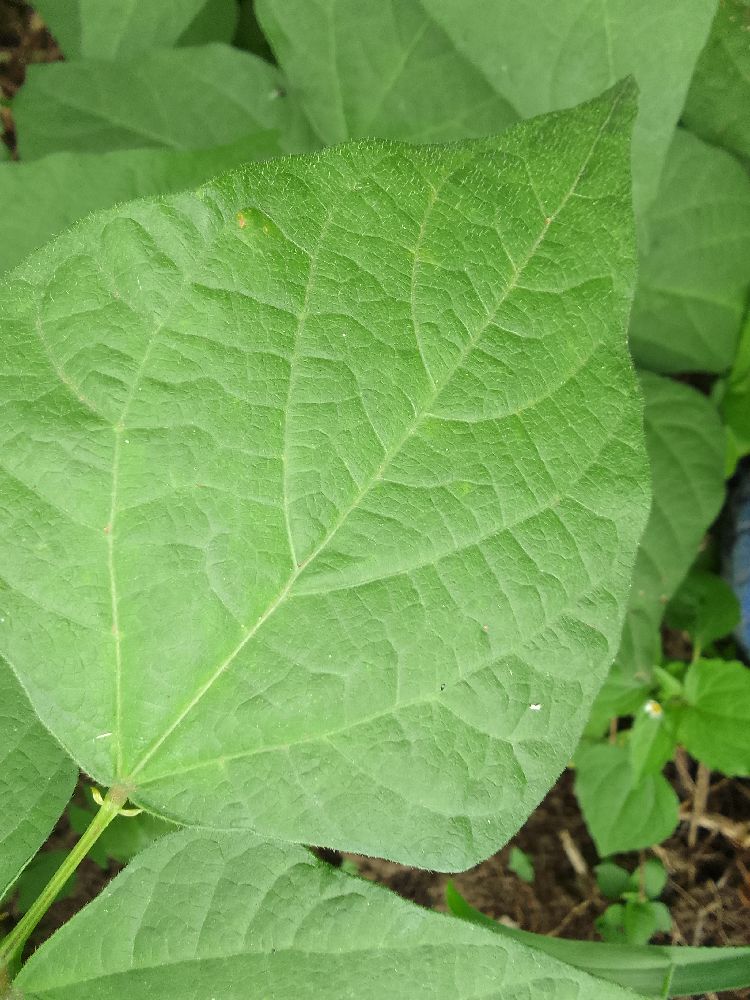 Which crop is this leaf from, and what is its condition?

common bean, healthy
